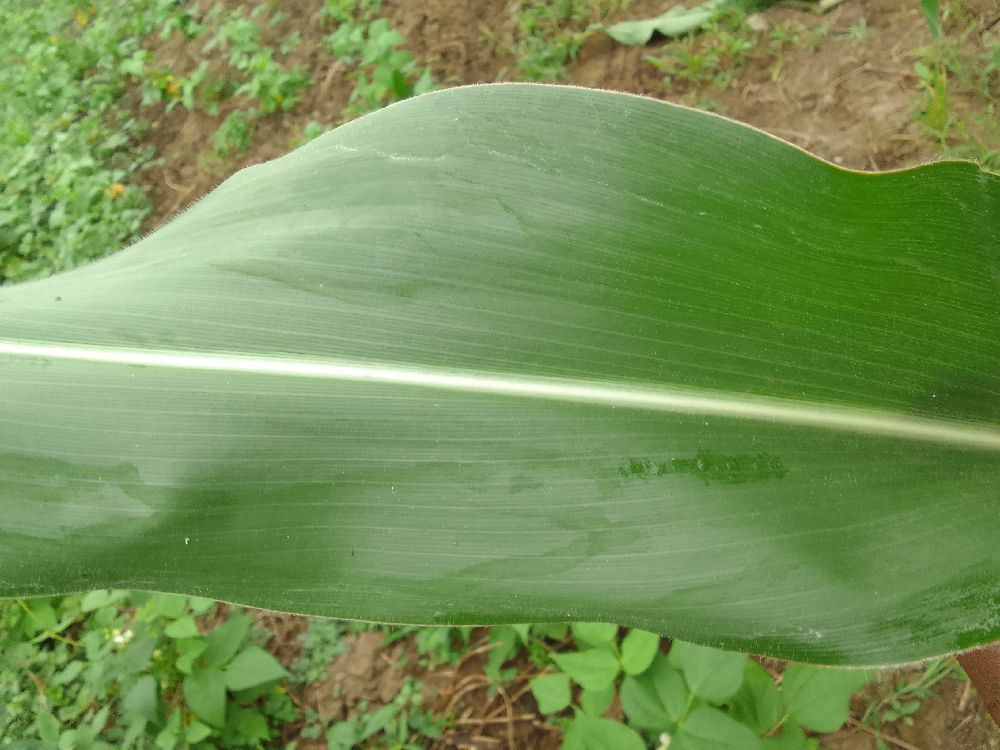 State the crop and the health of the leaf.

maize, healthy
